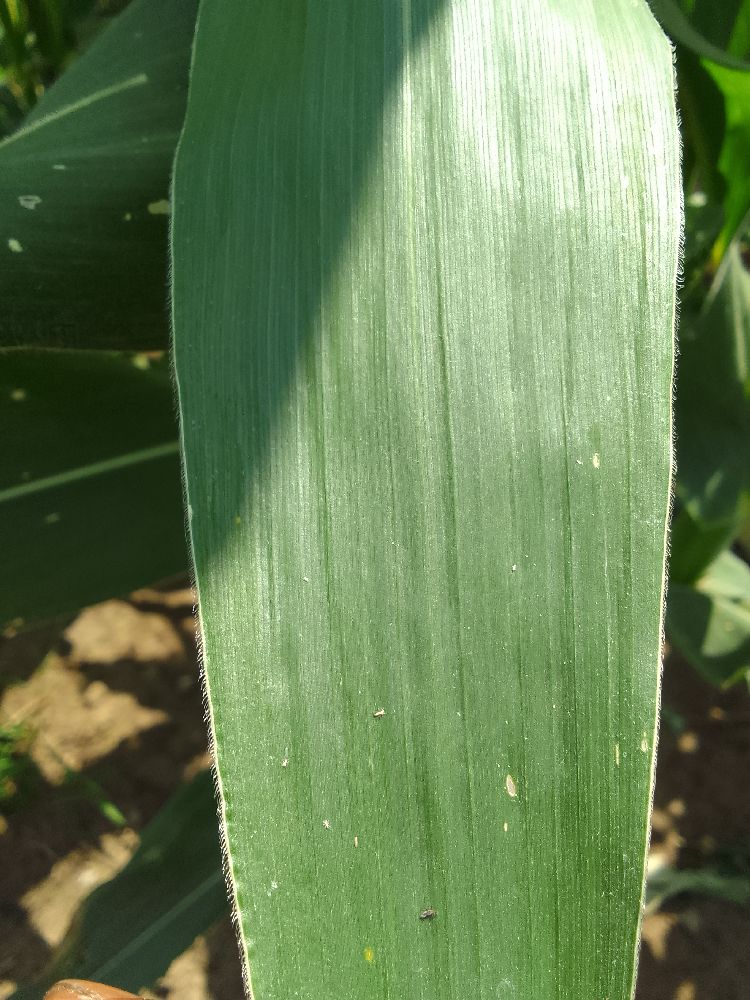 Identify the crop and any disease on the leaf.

maize, healthy
